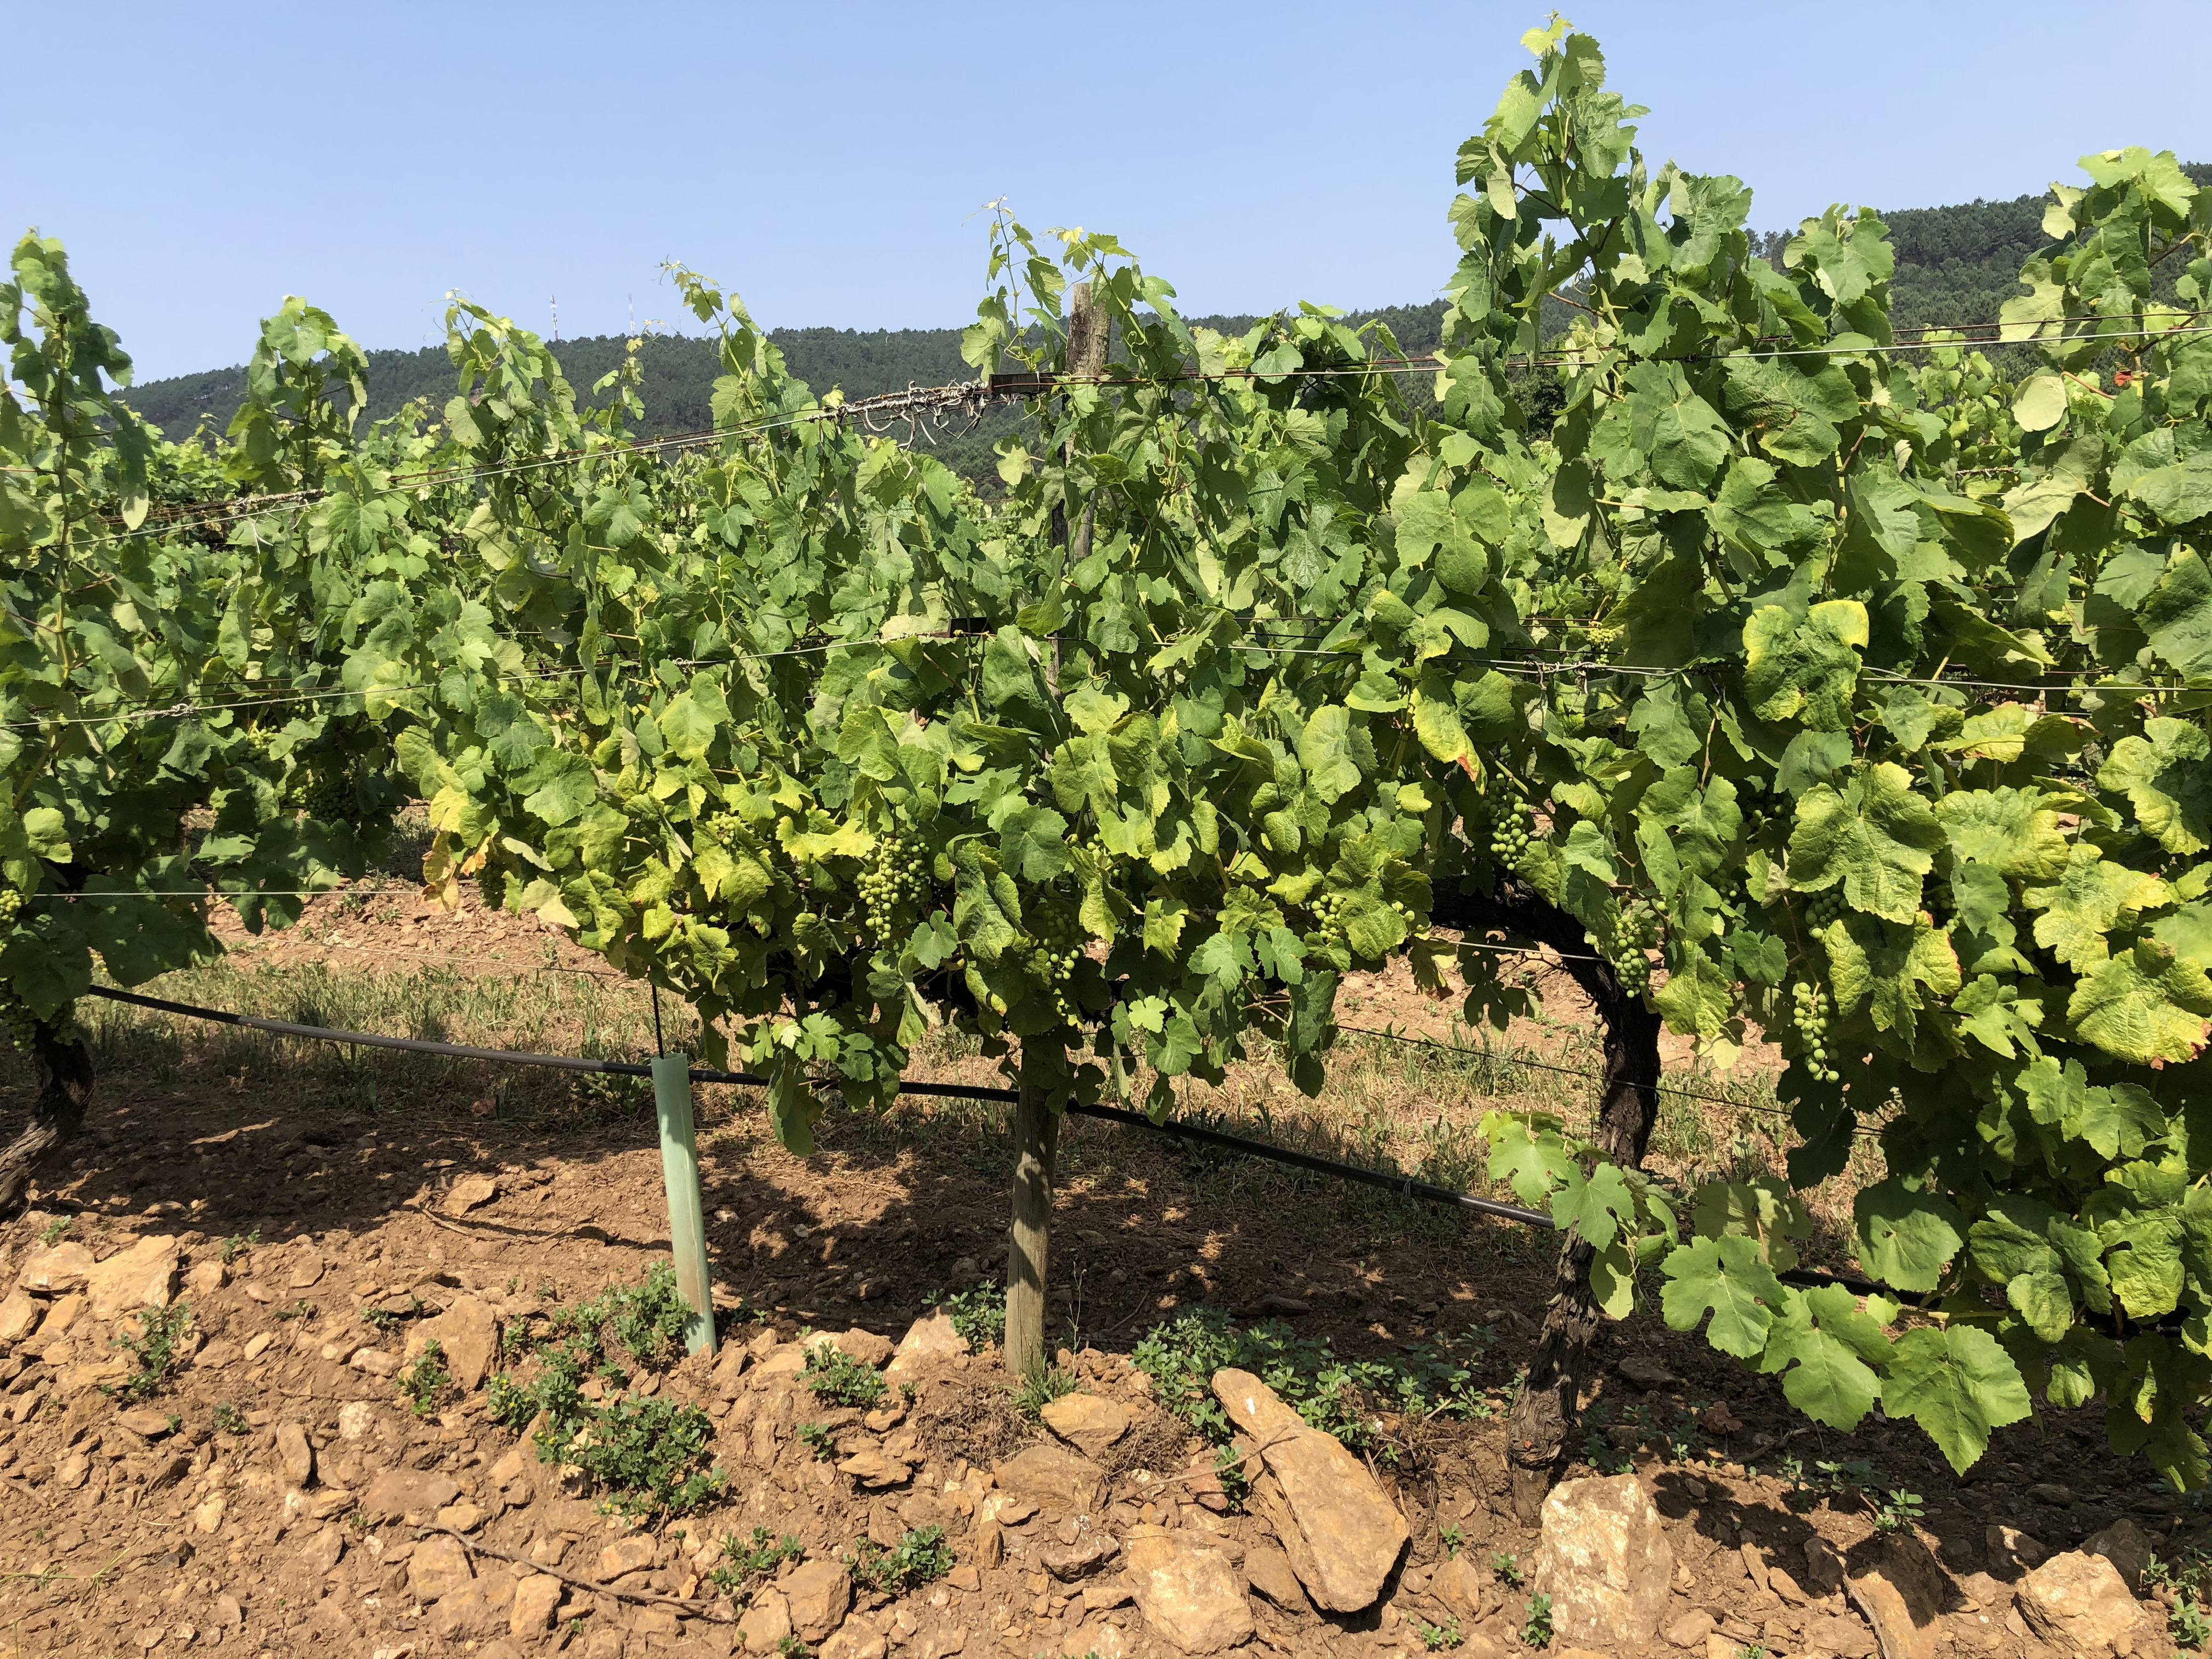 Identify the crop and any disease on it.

grapevine, not affected by esca disease
